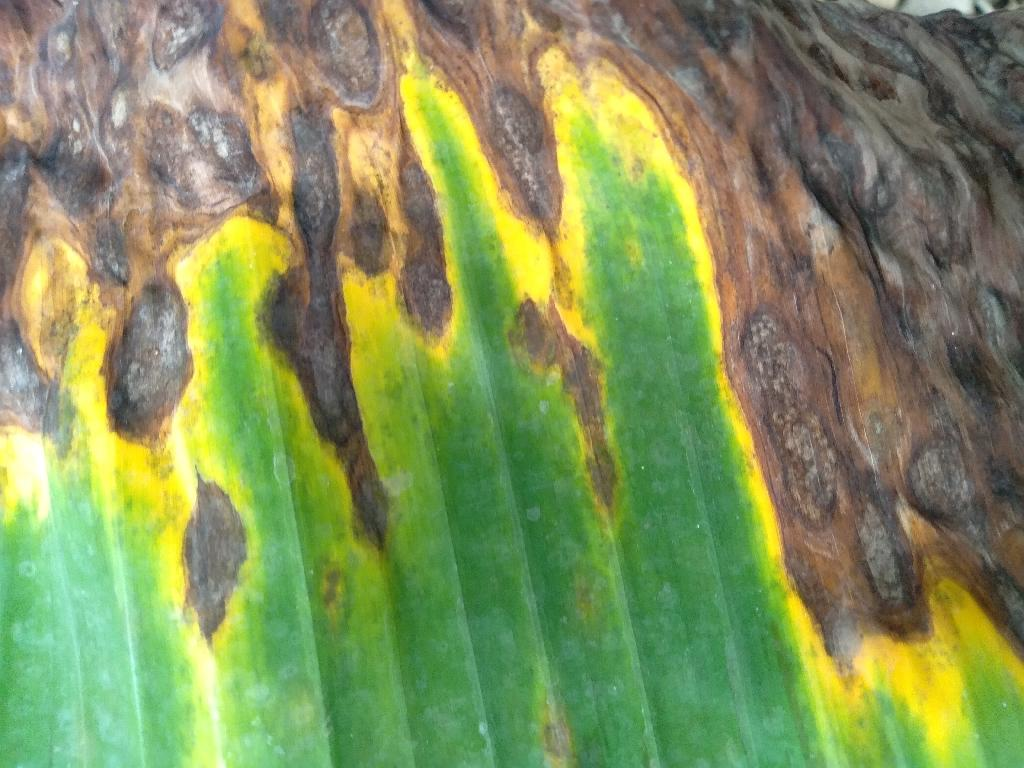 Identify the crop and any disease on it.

banana, black sigatoka
